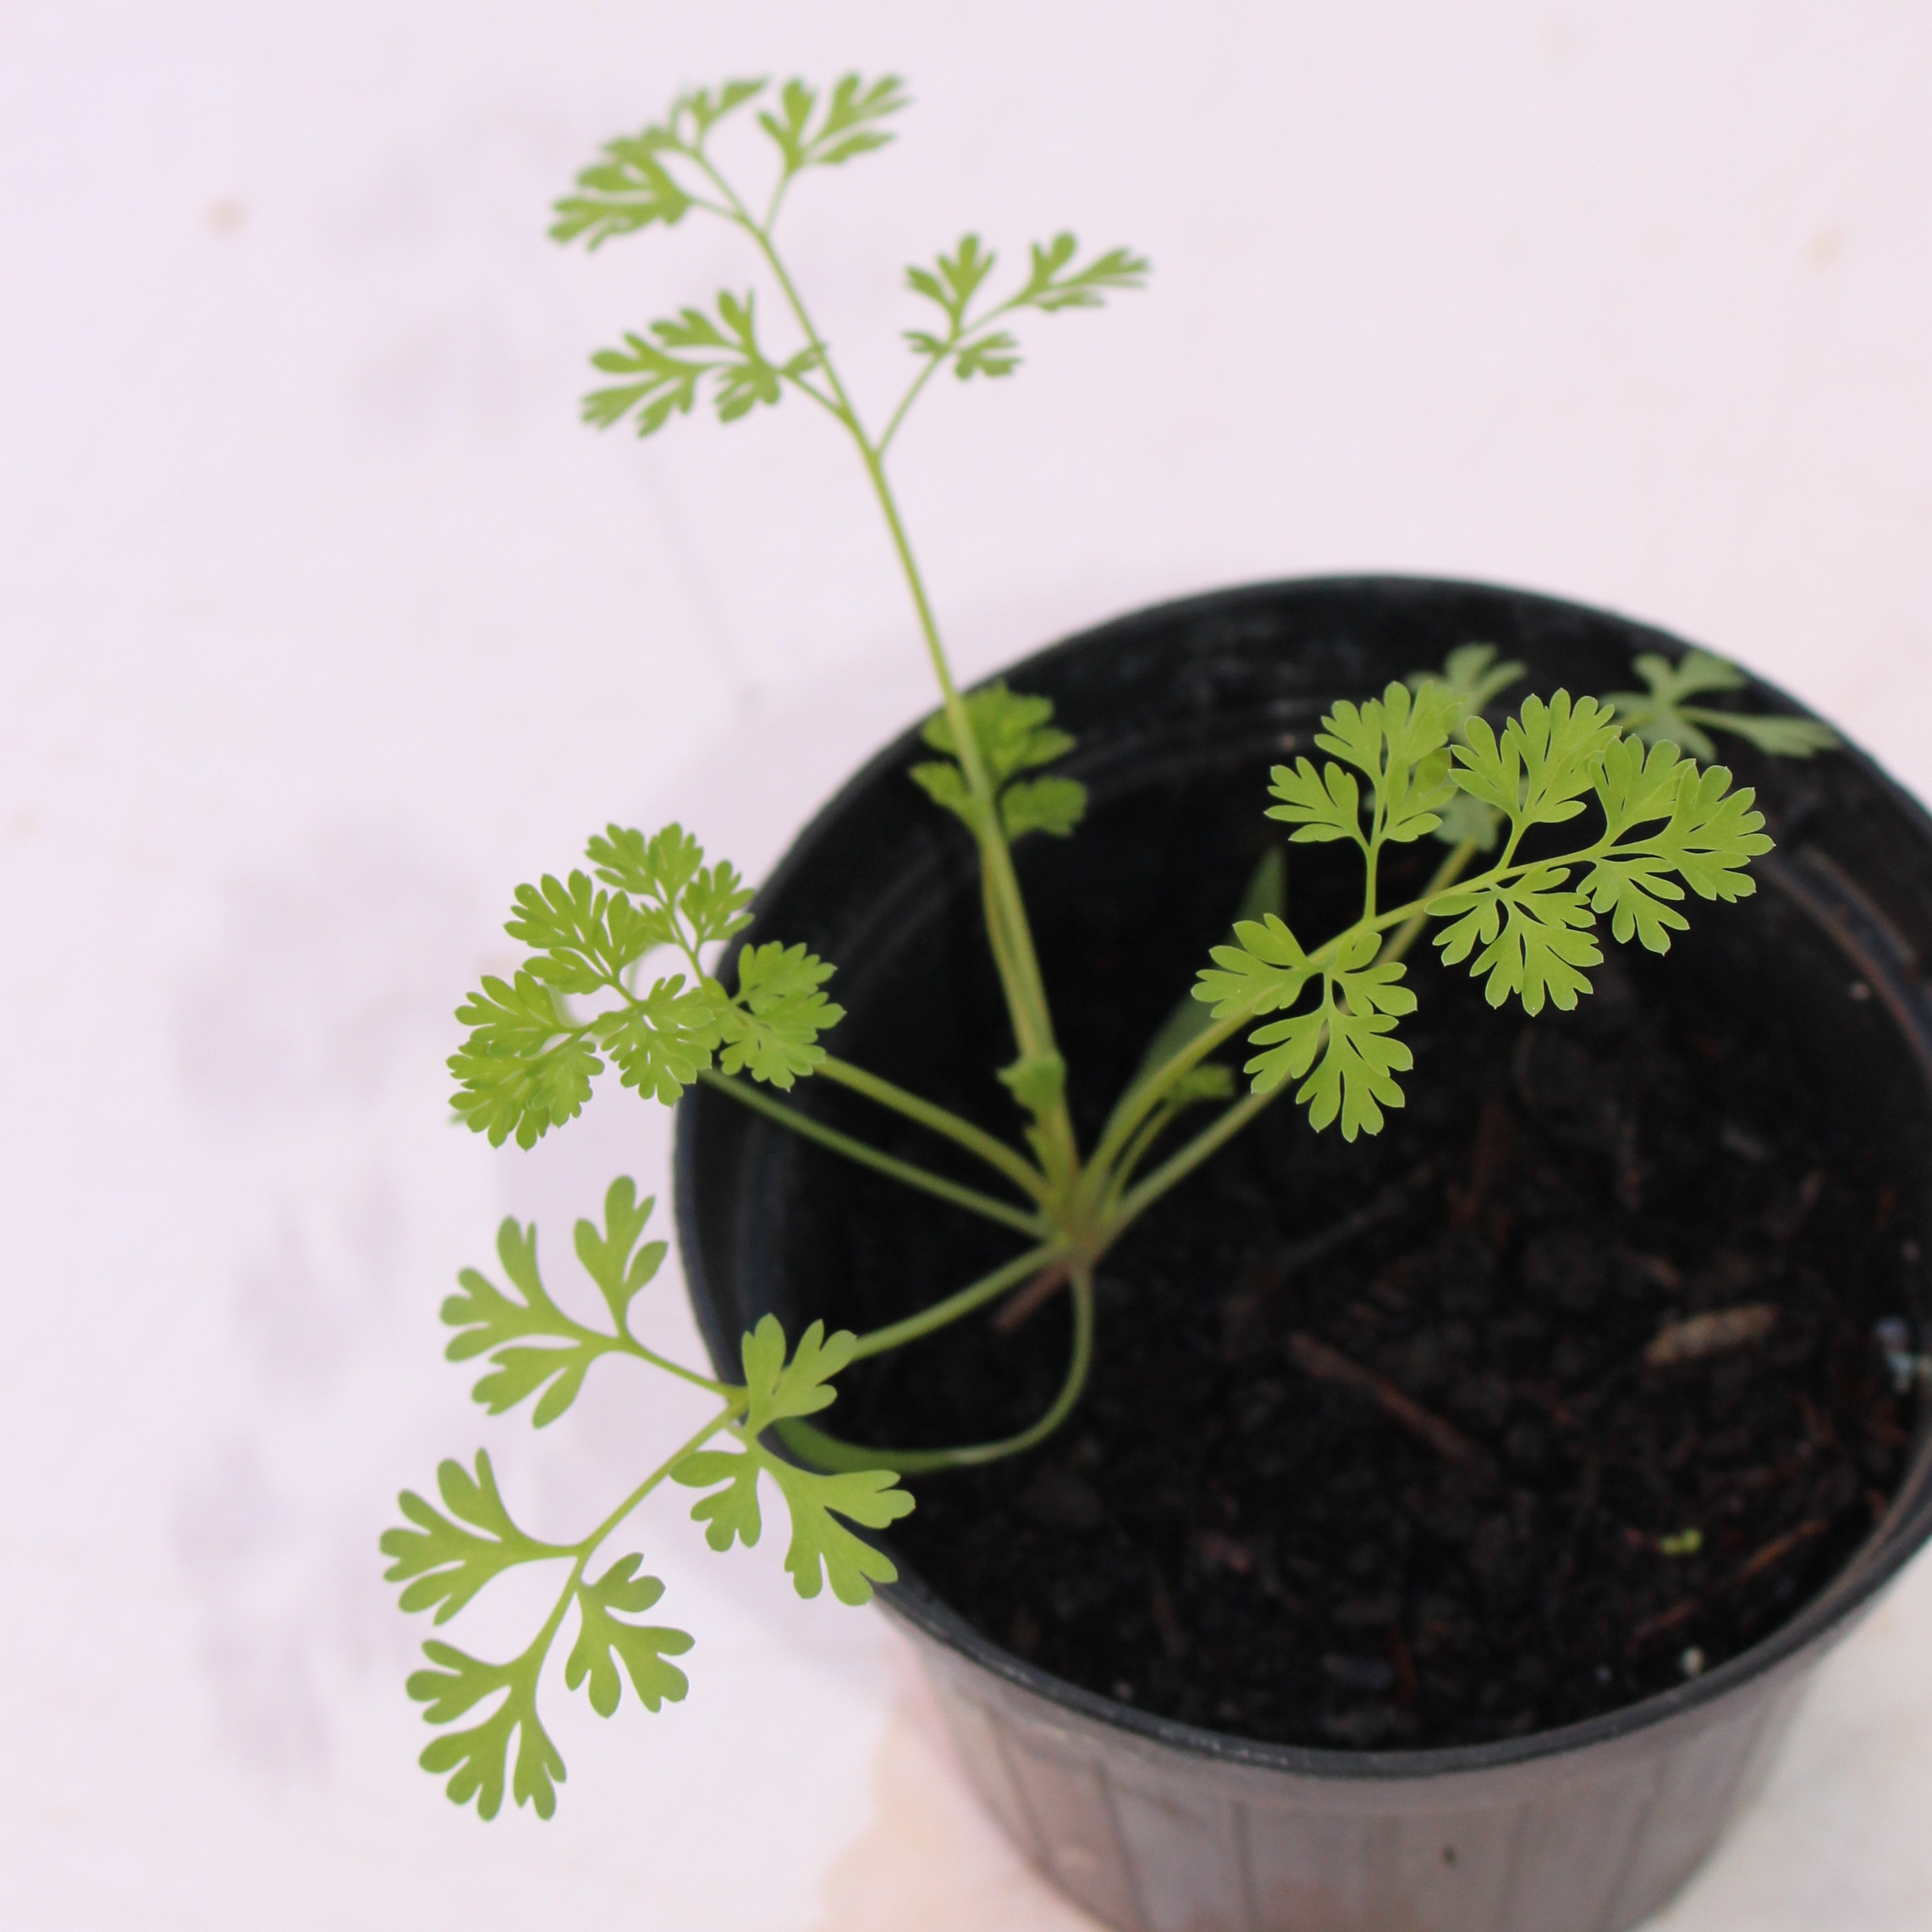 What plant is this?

Fumaria officinalis
